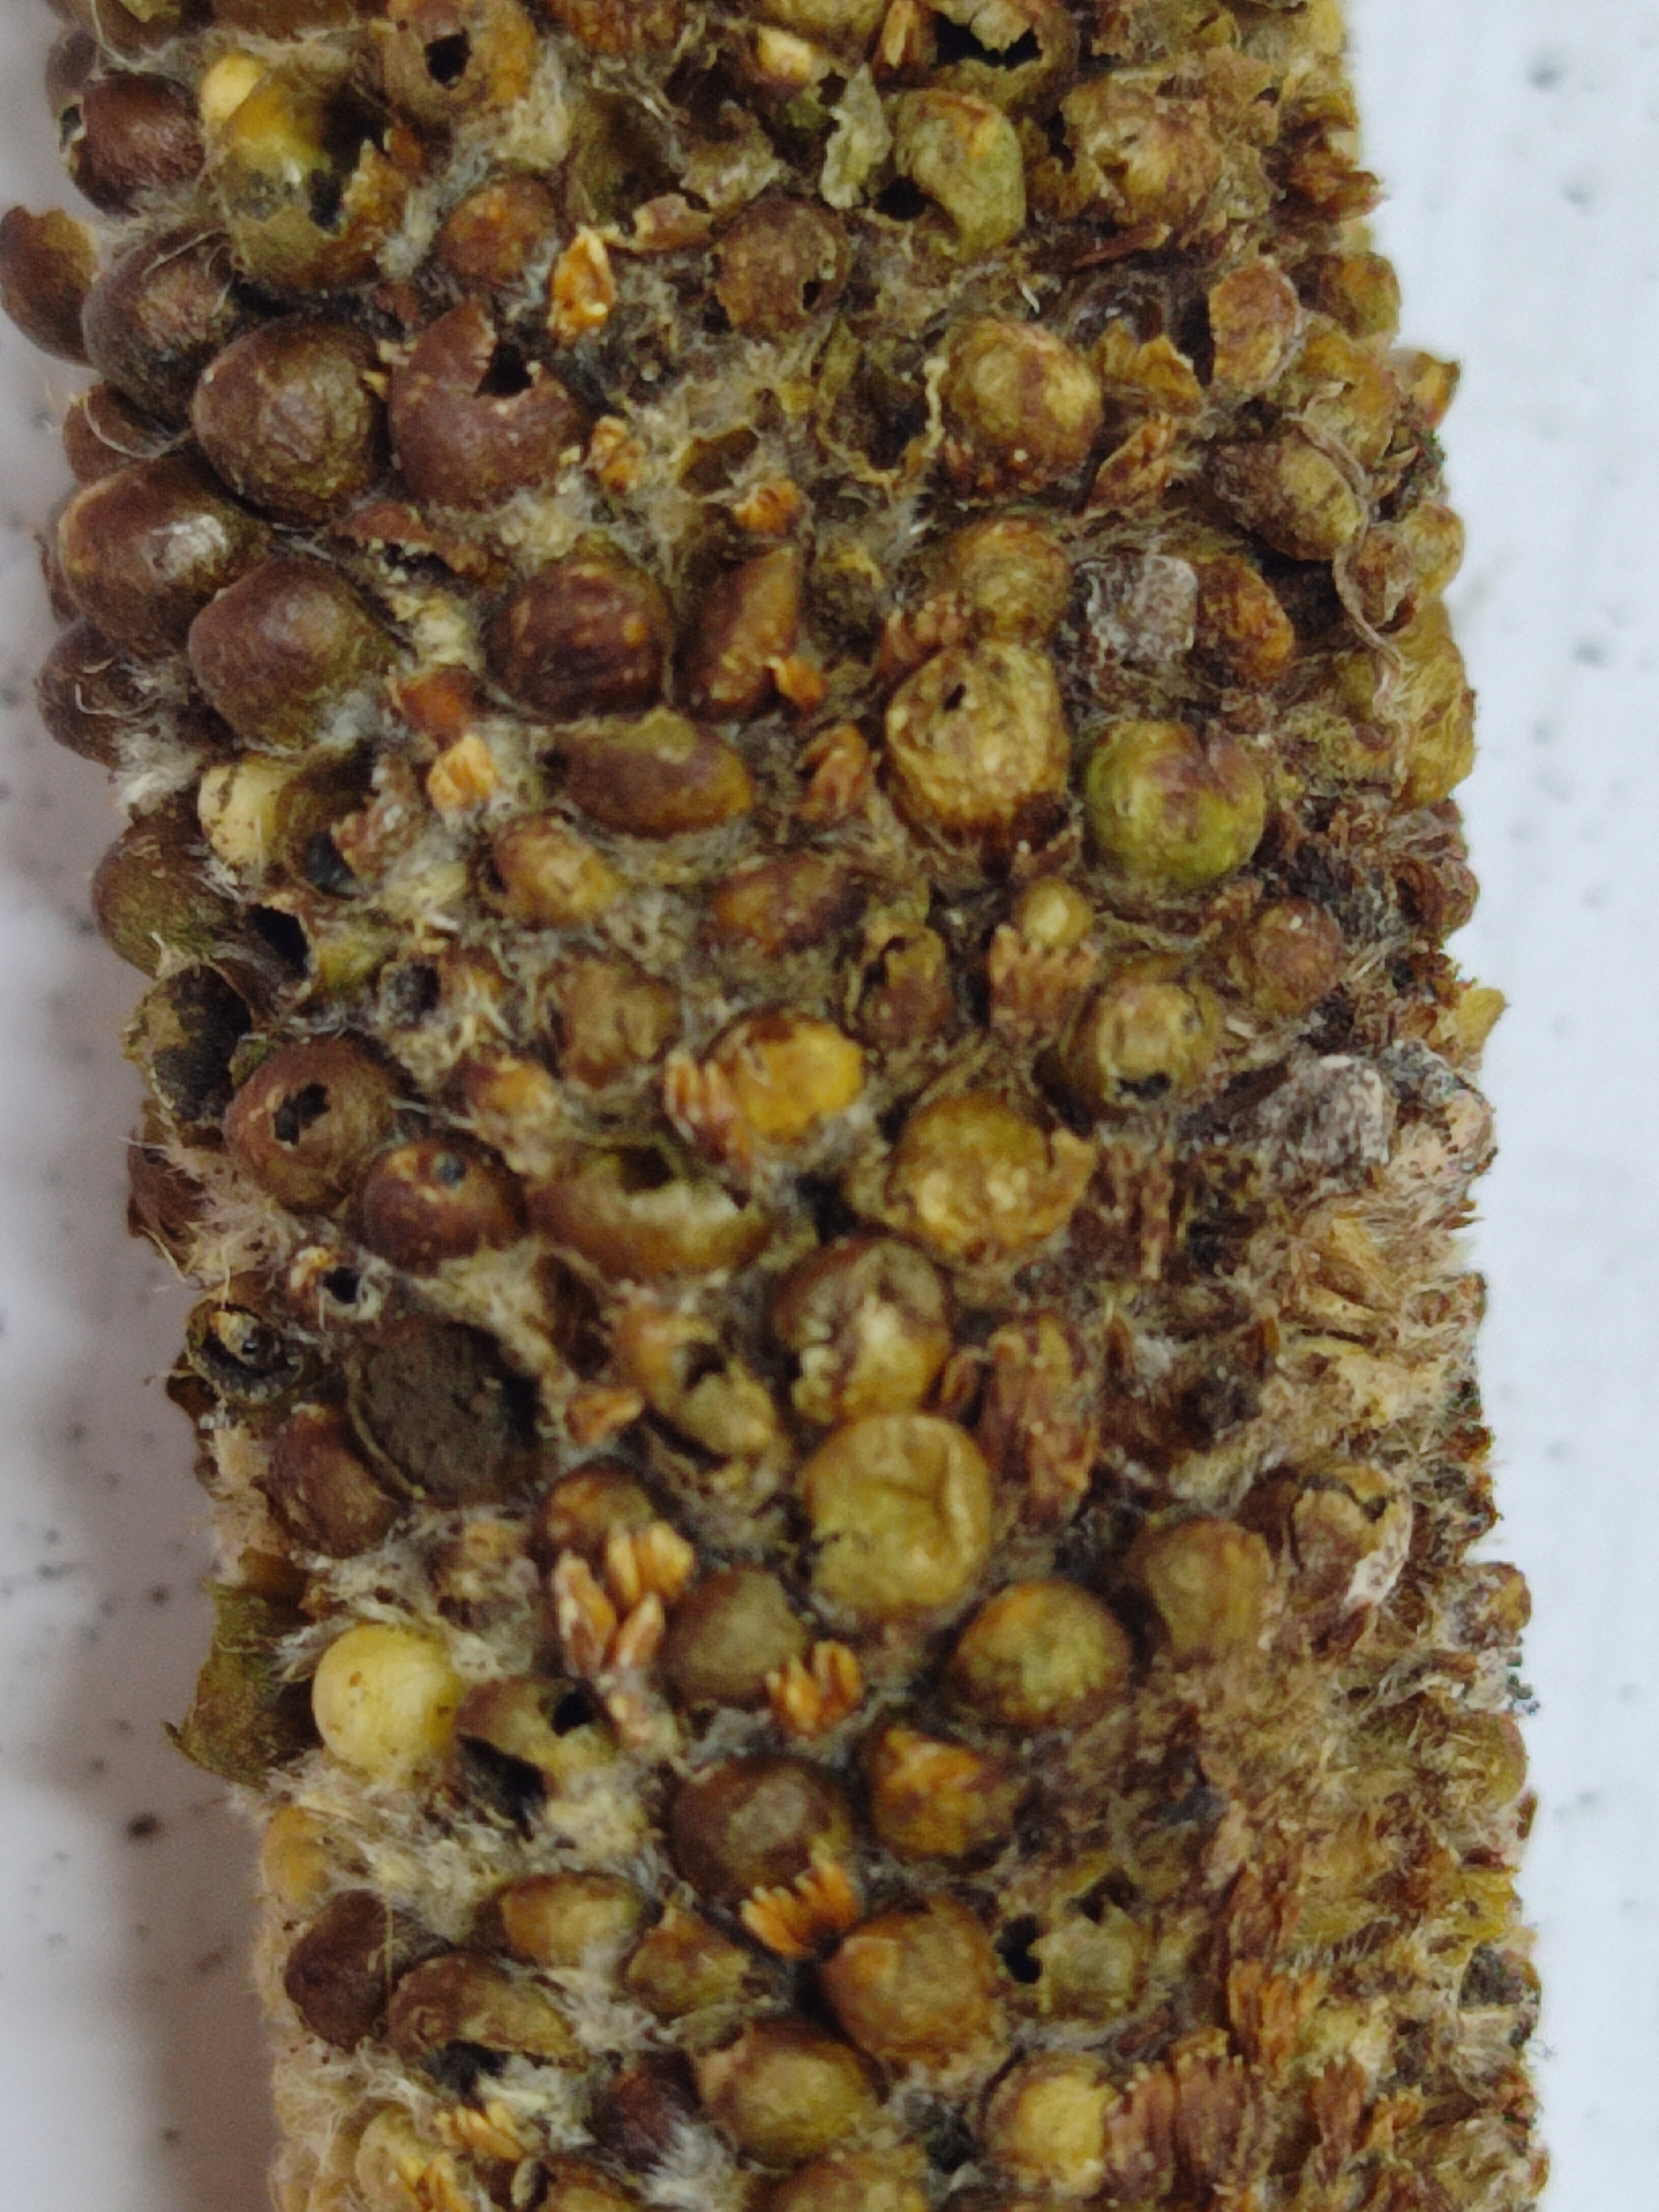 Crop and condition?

pearl millet, smut
